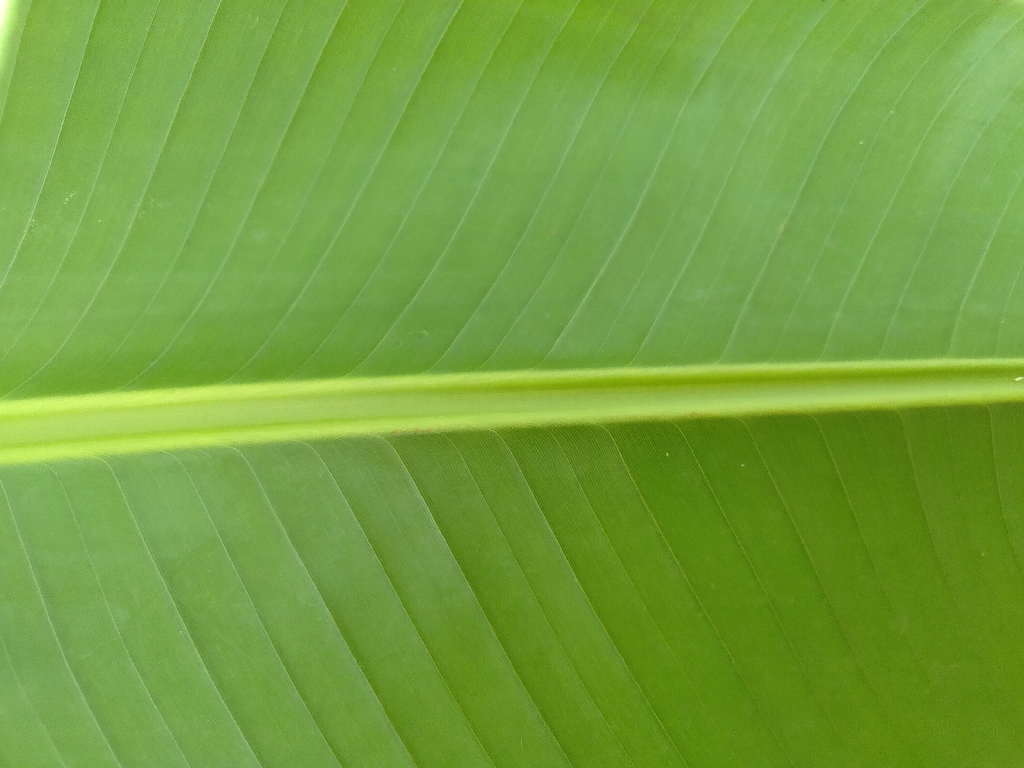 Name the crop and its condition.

banana, healthy
